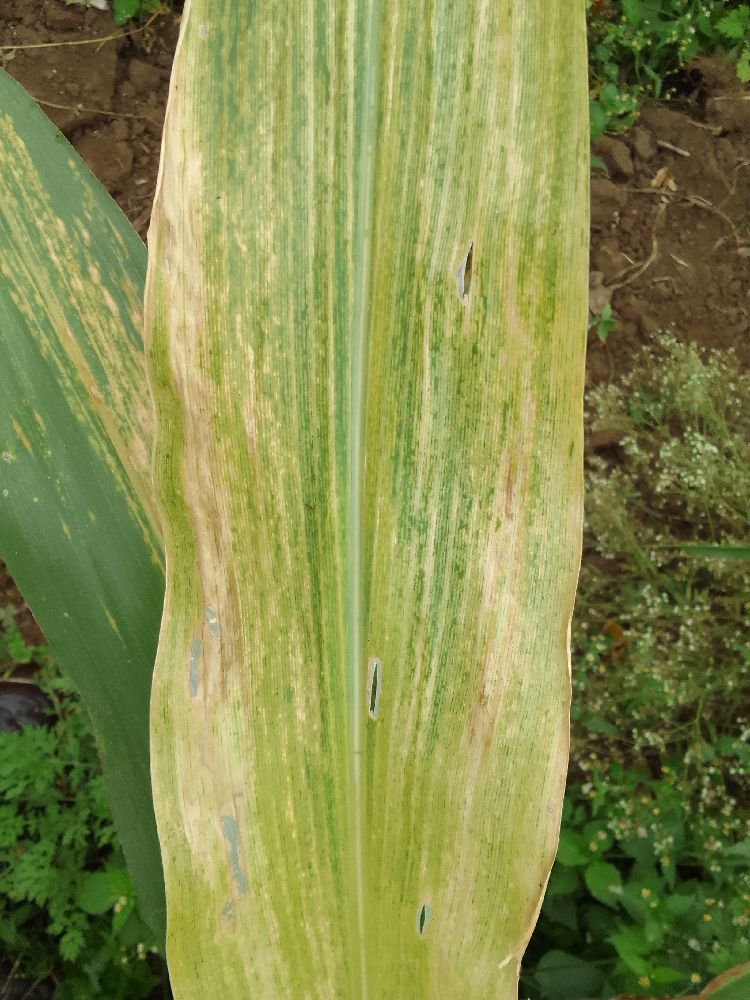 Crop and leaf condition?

maize, maize lethal necrosis
